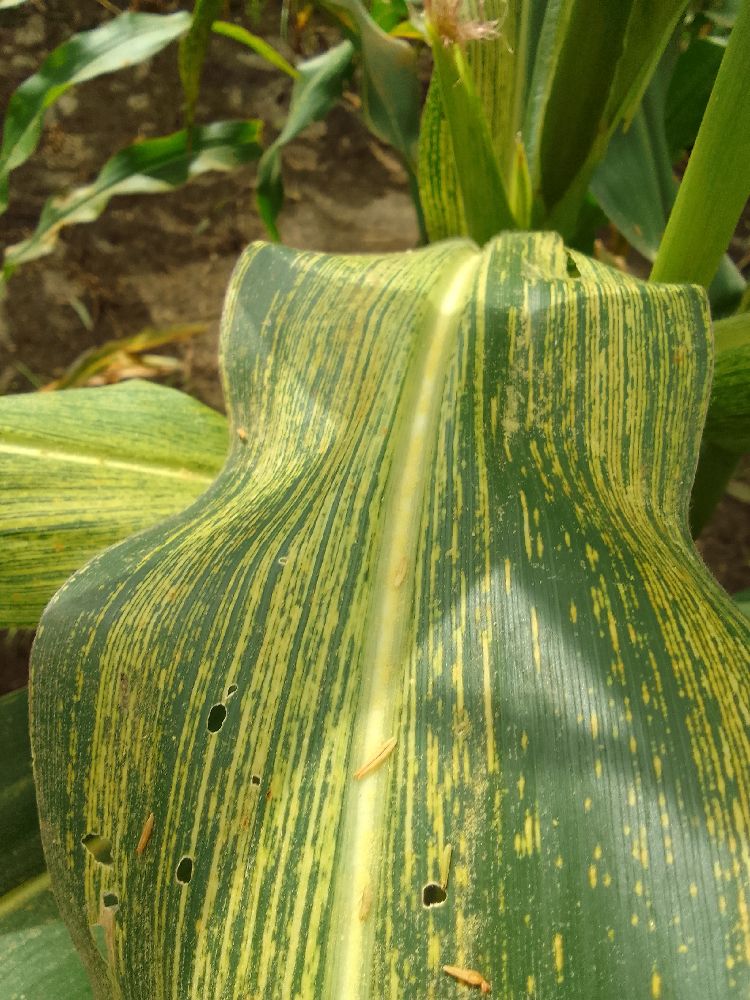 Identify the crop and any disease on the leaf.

maize, maize streak virus
